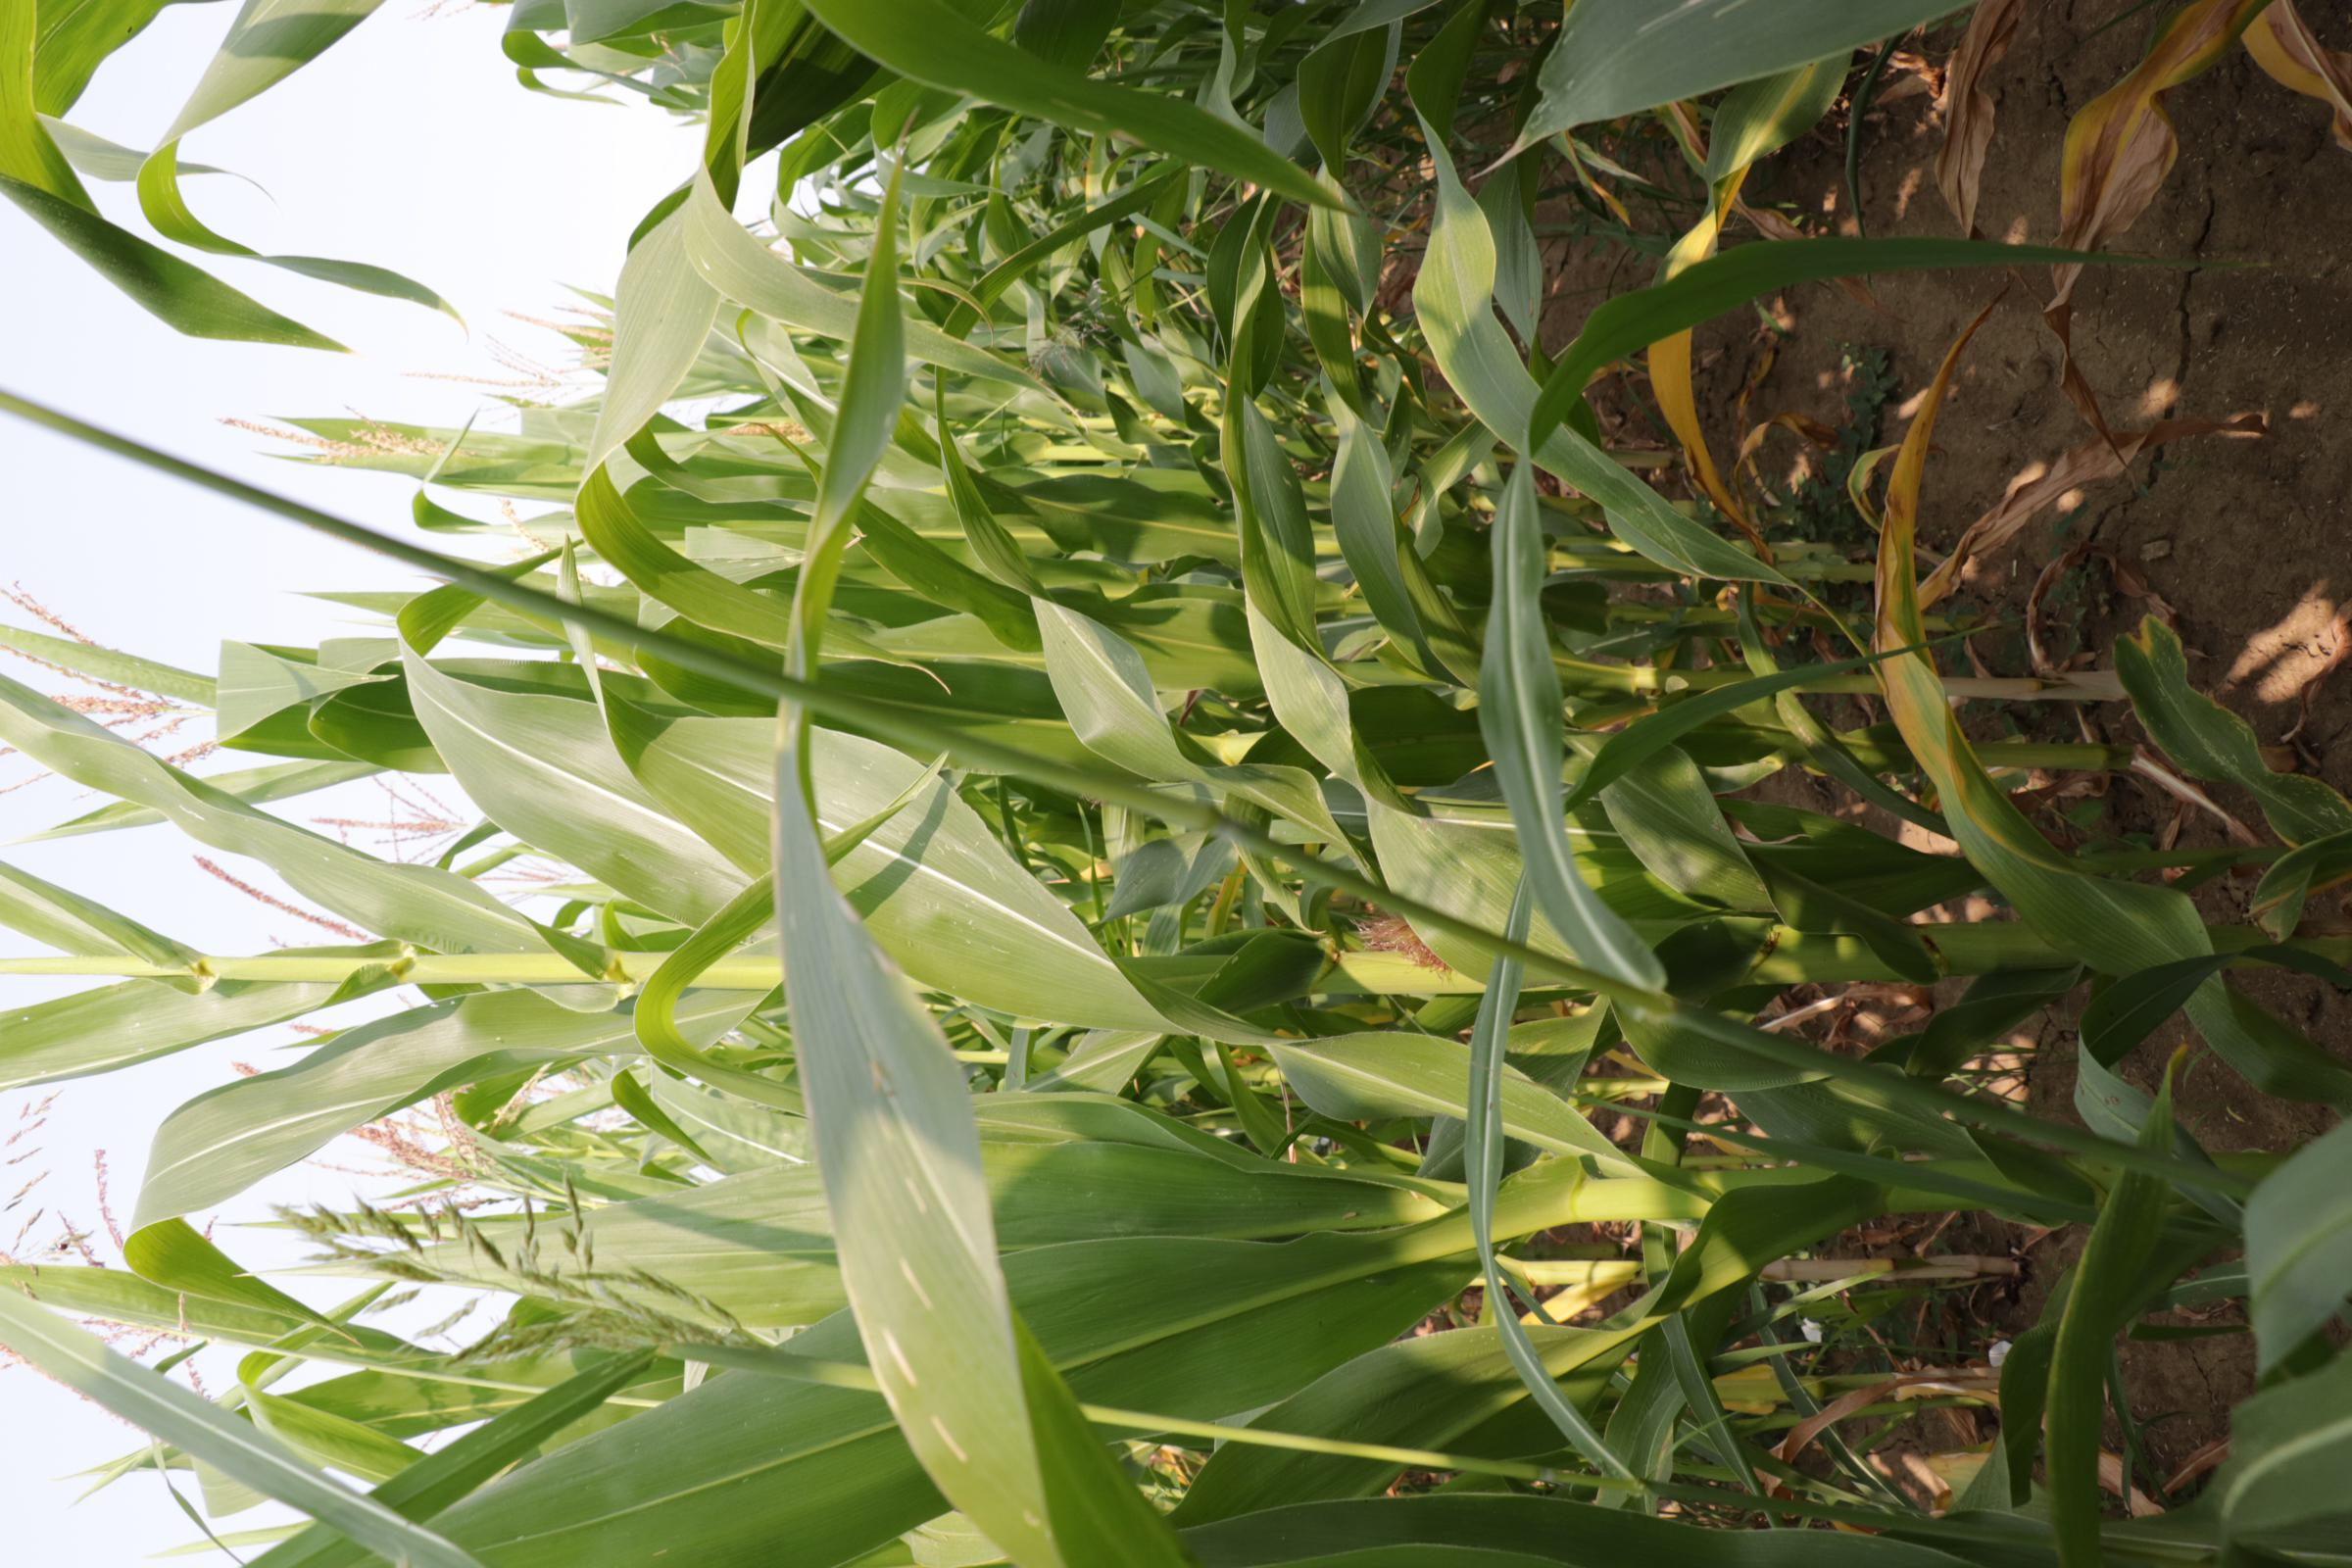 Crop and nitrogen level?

maize, reduced nitrogen fertilisation
